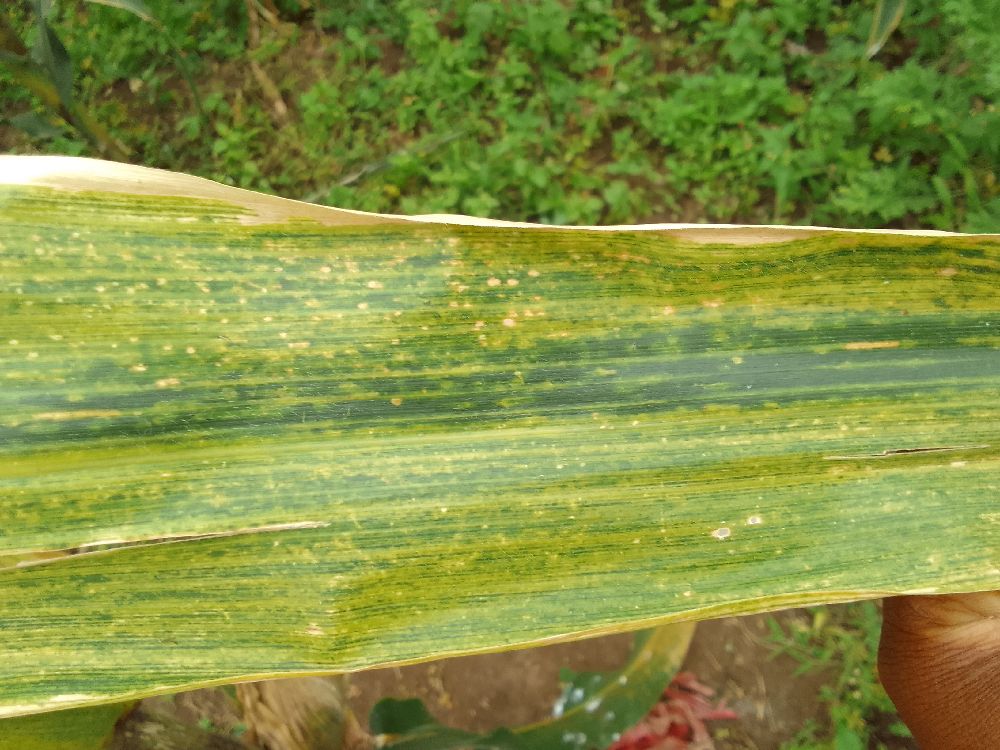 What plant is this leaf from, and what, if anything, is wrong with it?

maize, maize lethal necrosis
